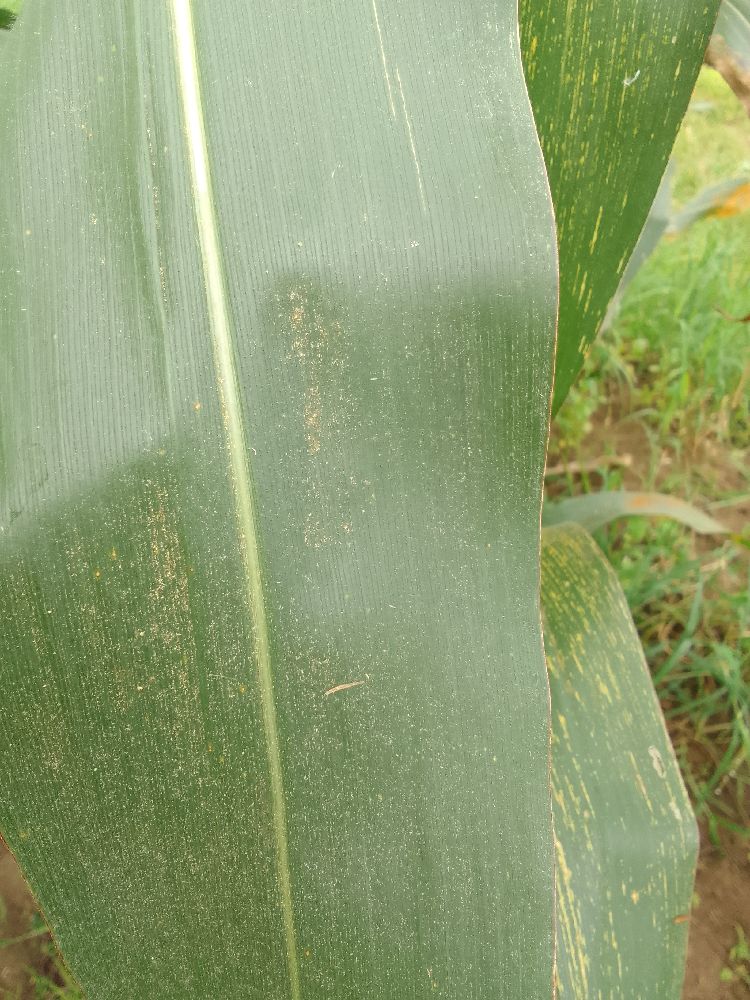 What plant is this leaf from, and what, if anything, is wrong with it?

maize, healthy
